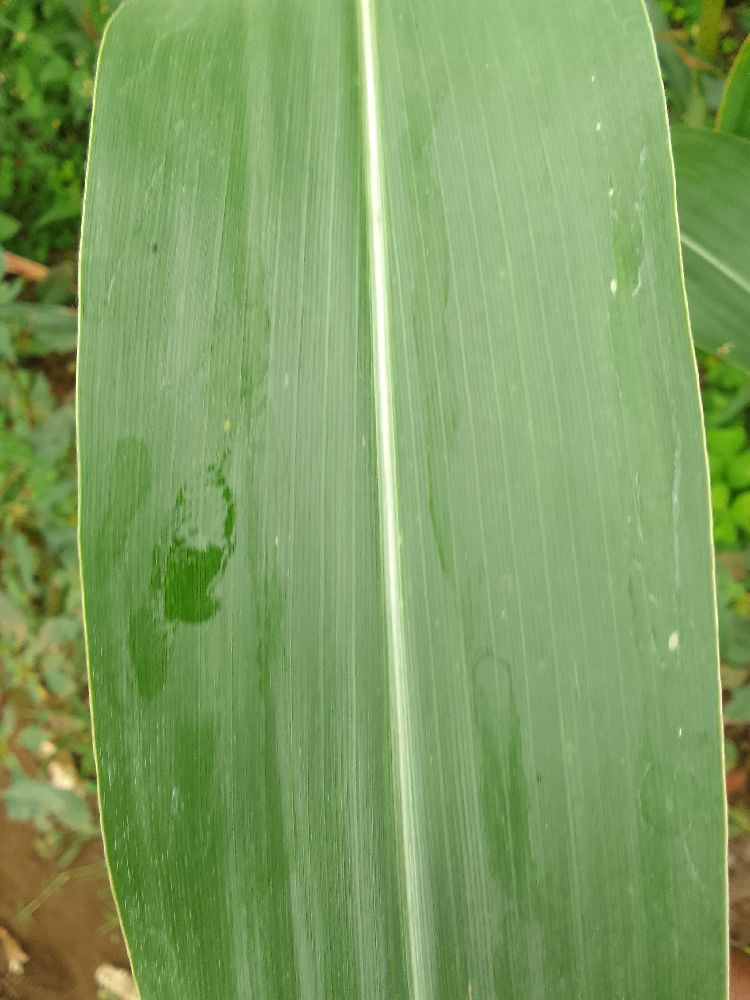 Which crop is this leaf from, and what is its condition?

maize, healthy
